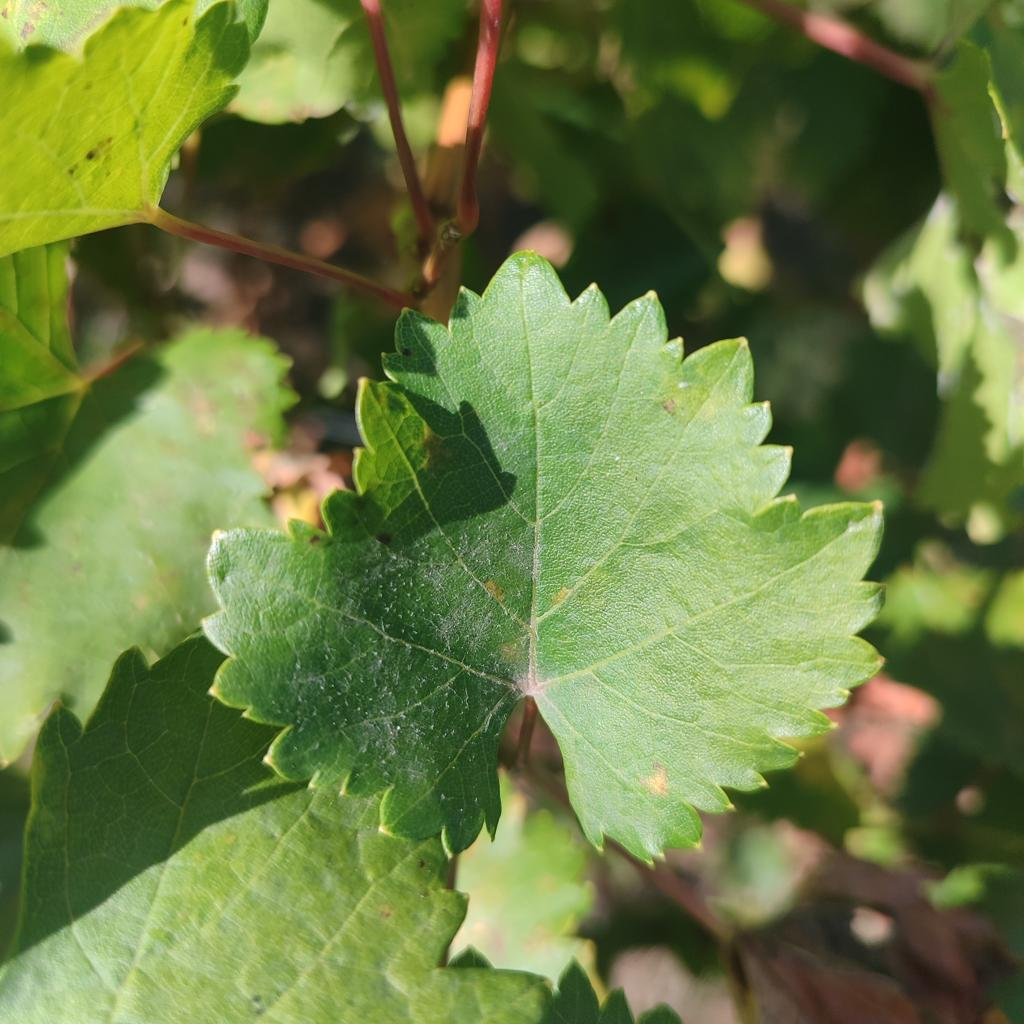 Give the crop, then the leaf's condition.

grapevine, powdery mildew
